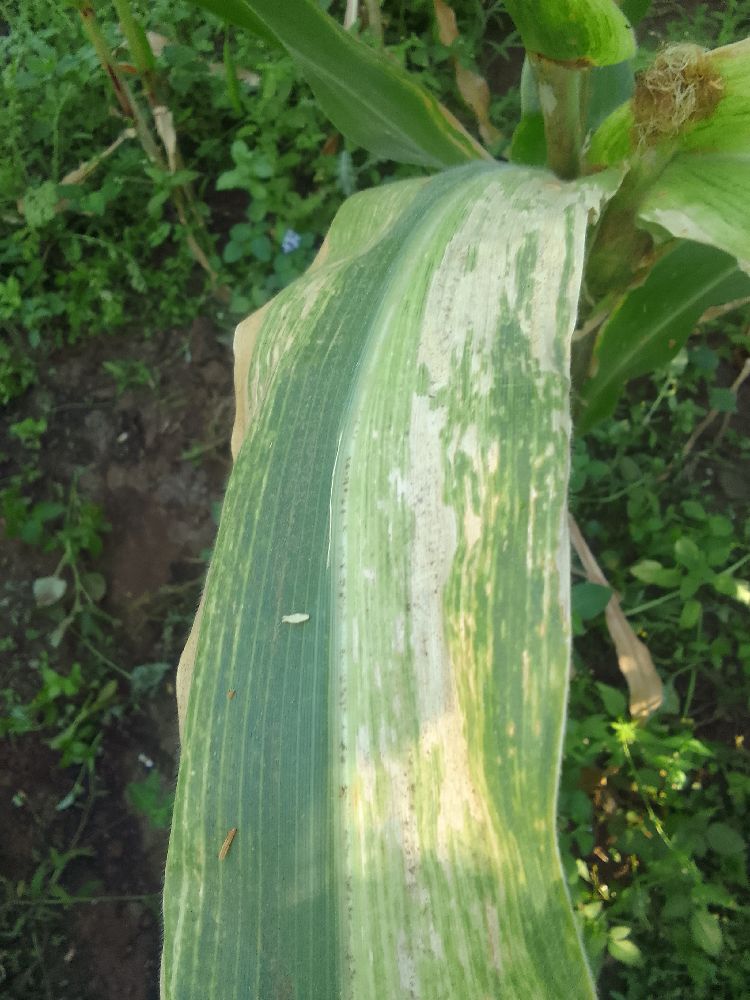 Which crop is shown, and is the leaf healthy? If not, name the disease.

maize, maize lethal necrosis
